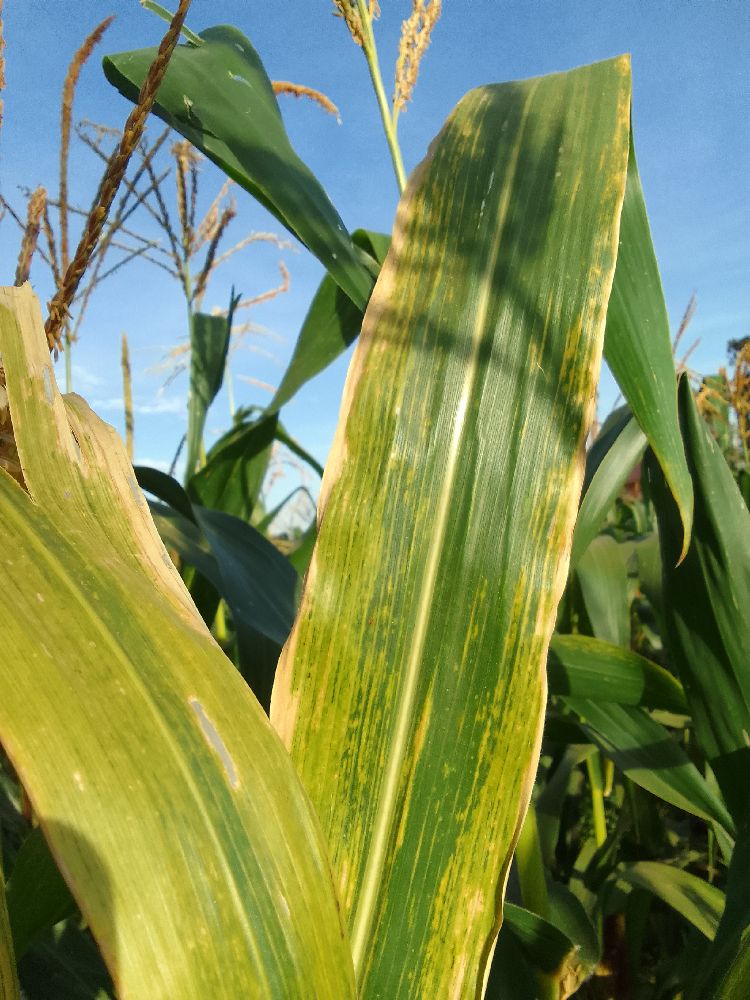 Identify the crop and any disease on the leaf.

maize, maize lethal necrosis
